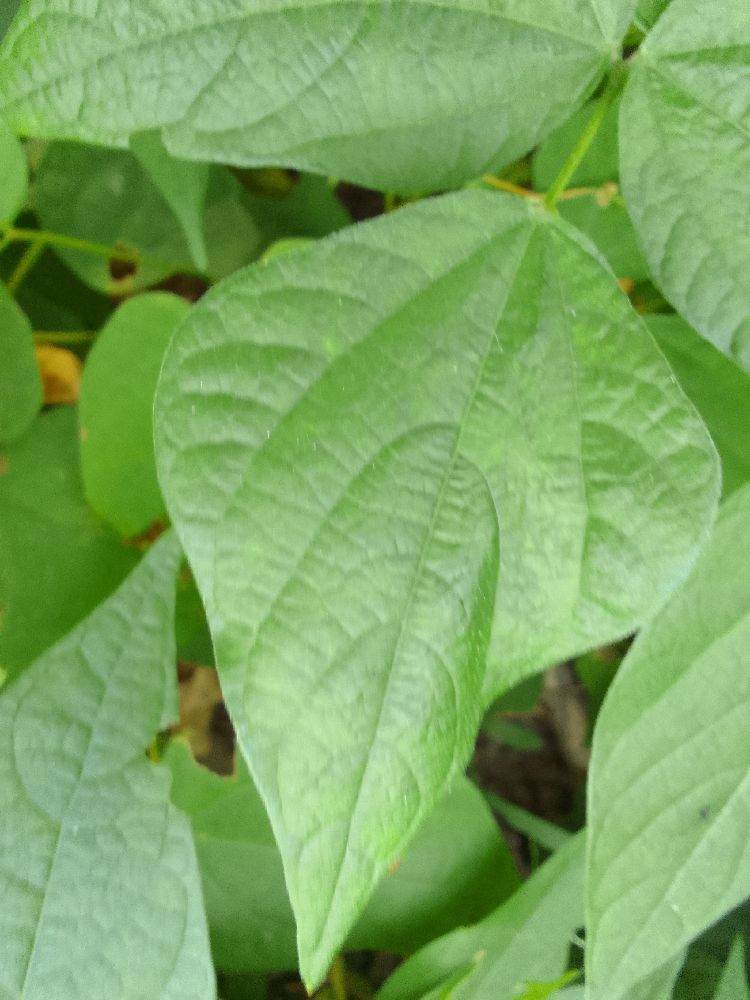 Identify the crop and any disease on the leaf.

common bean, healthy
